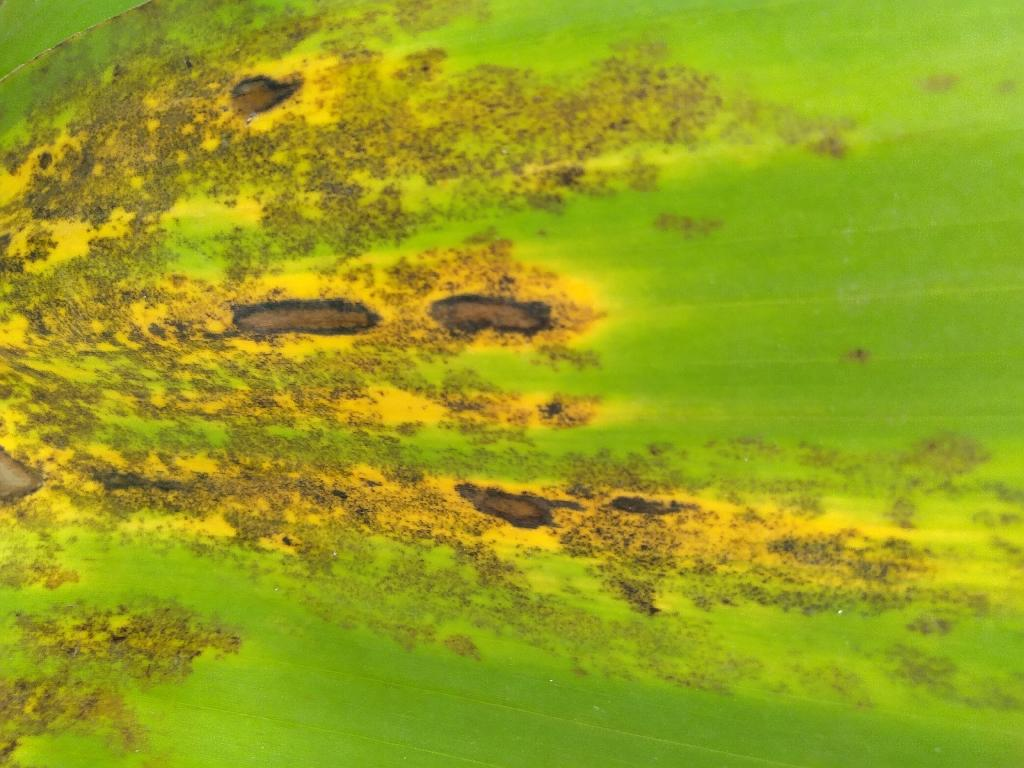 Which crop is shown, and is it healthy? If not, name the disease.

banana, black sigatoka
